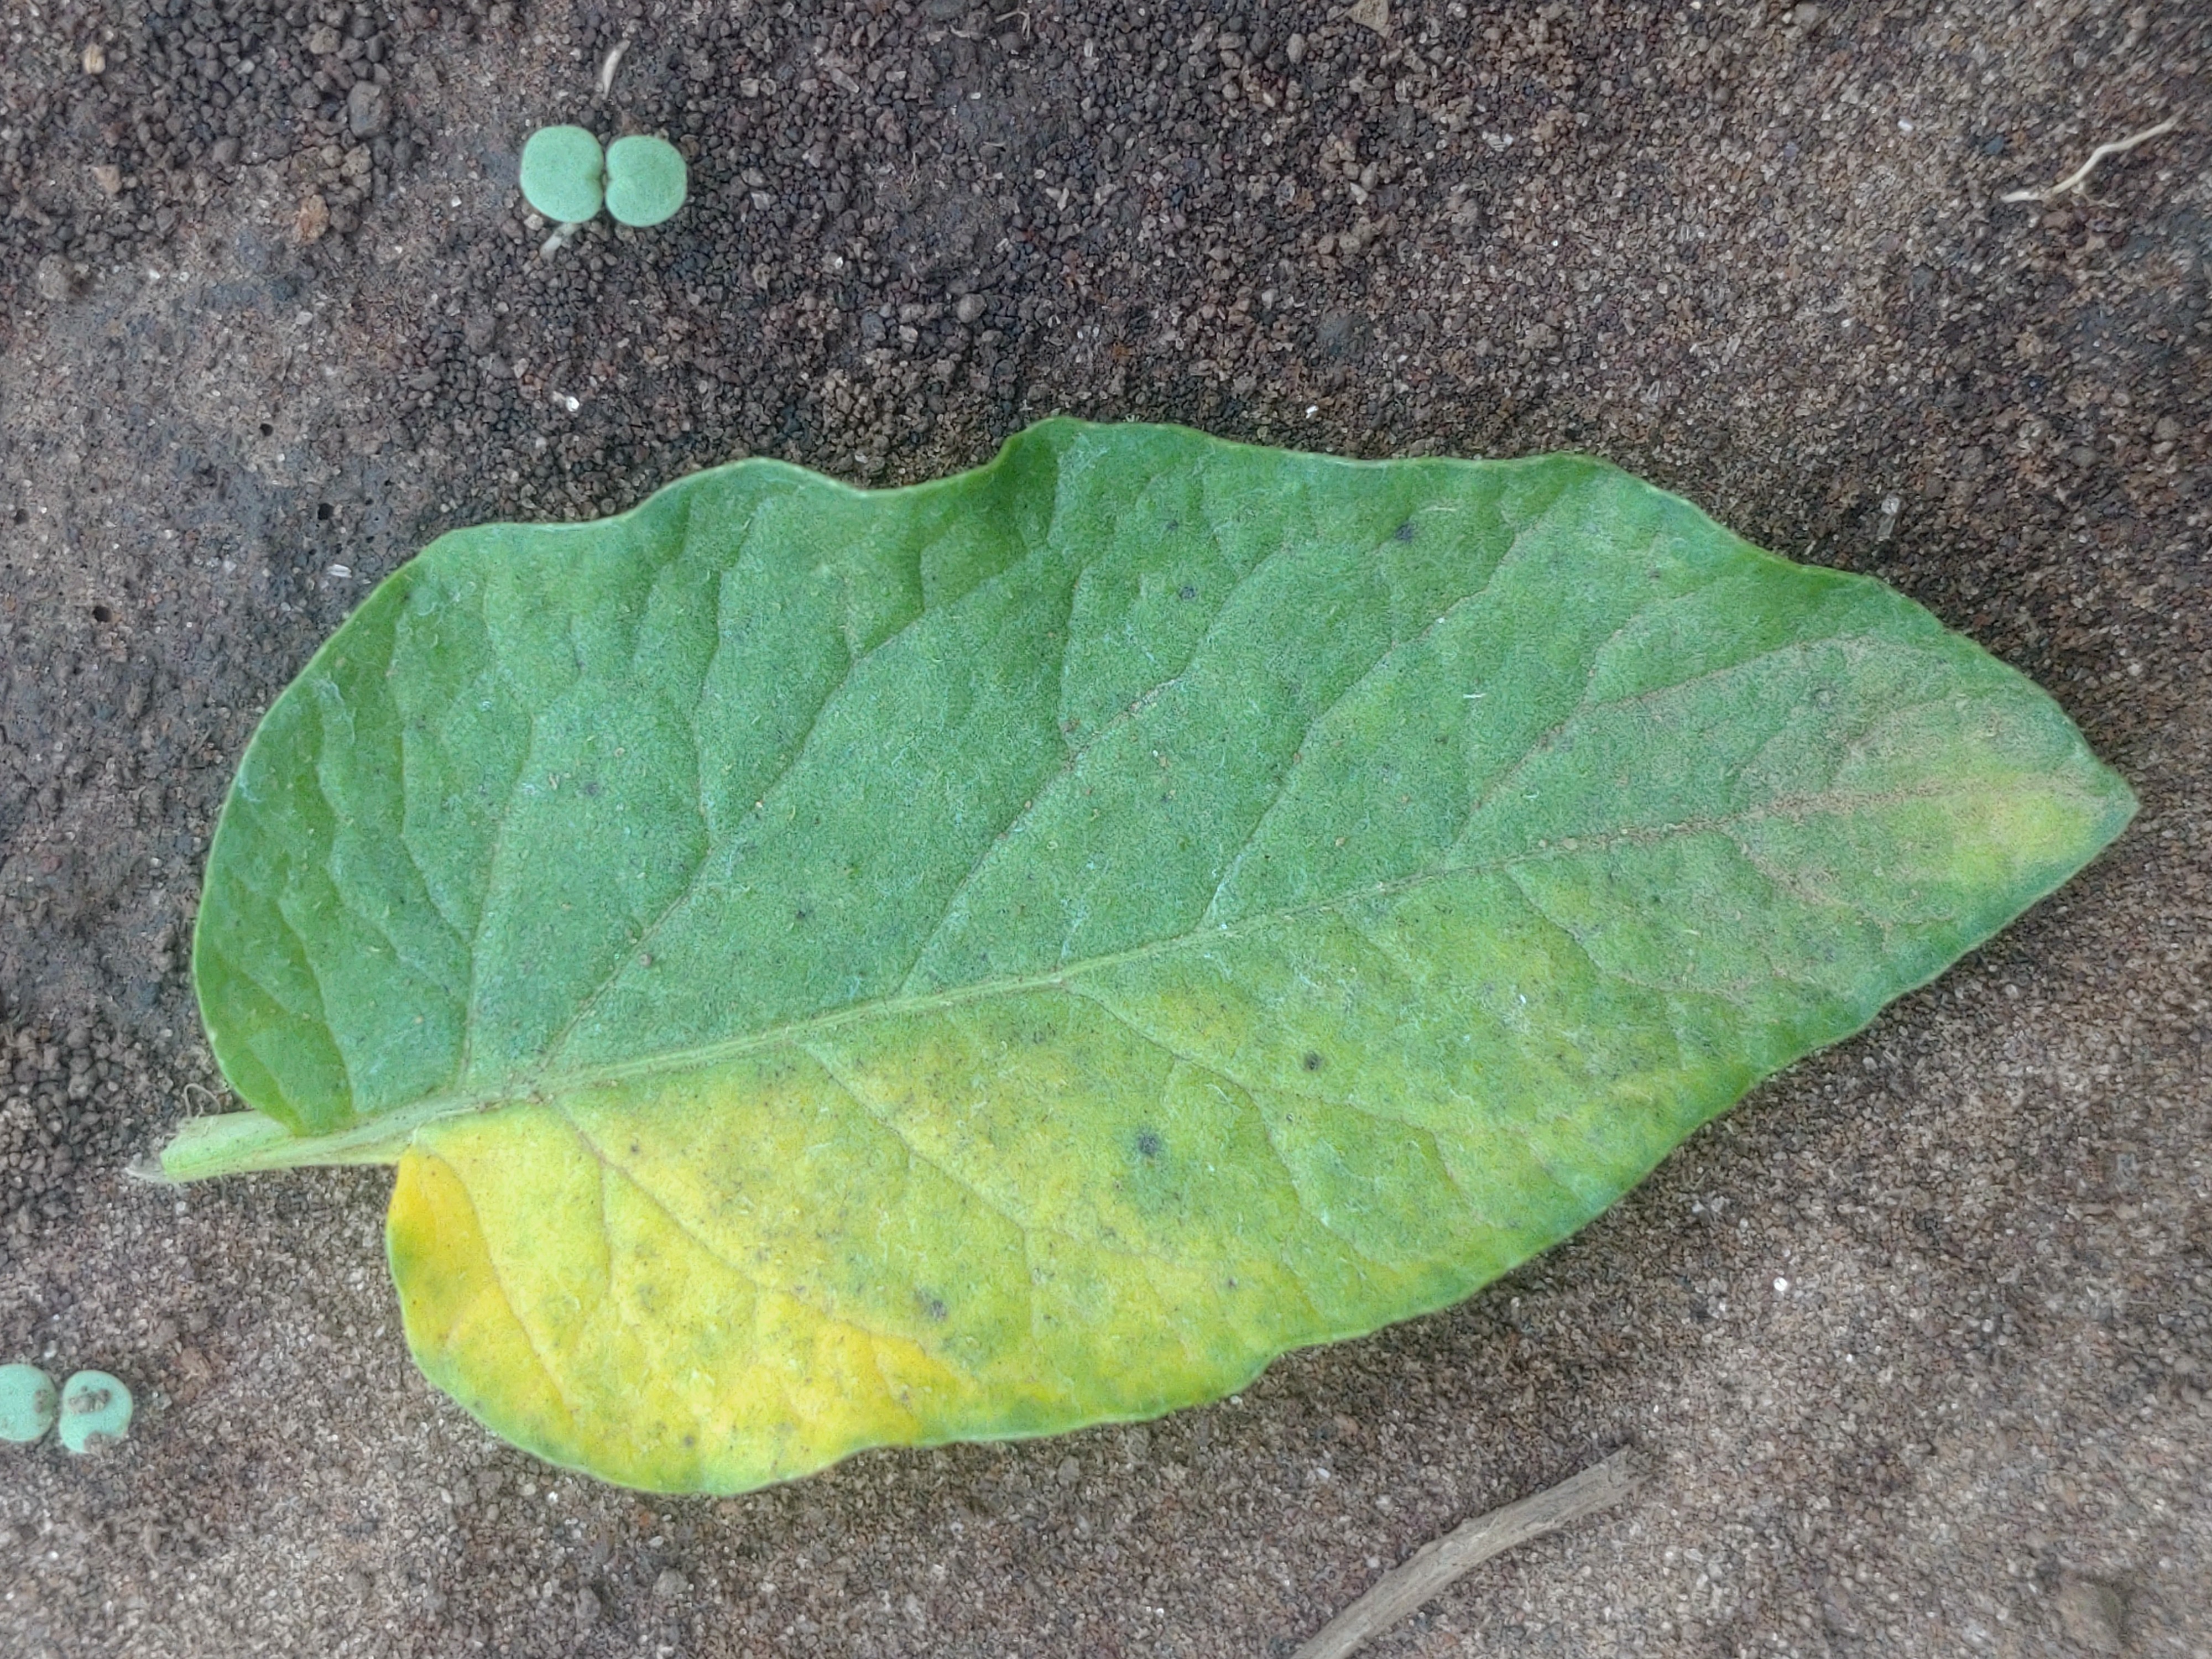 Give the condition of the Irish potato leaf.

late blight
